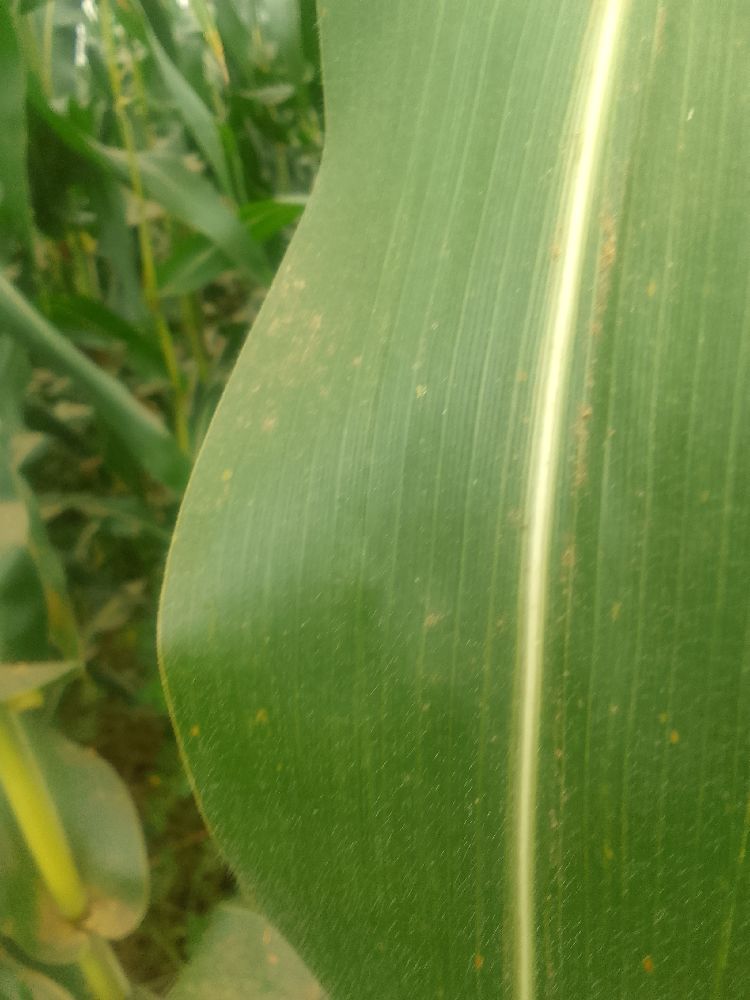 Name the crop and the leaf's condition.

maize, healthy
